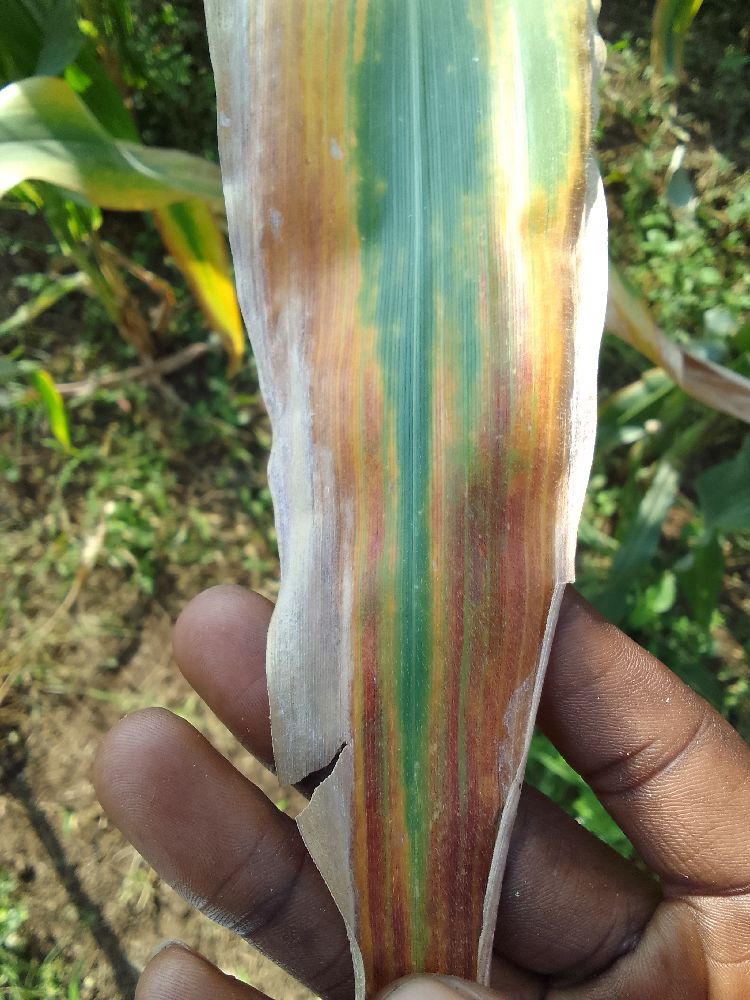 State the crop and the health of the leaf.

maize, maize lethal necrosis
